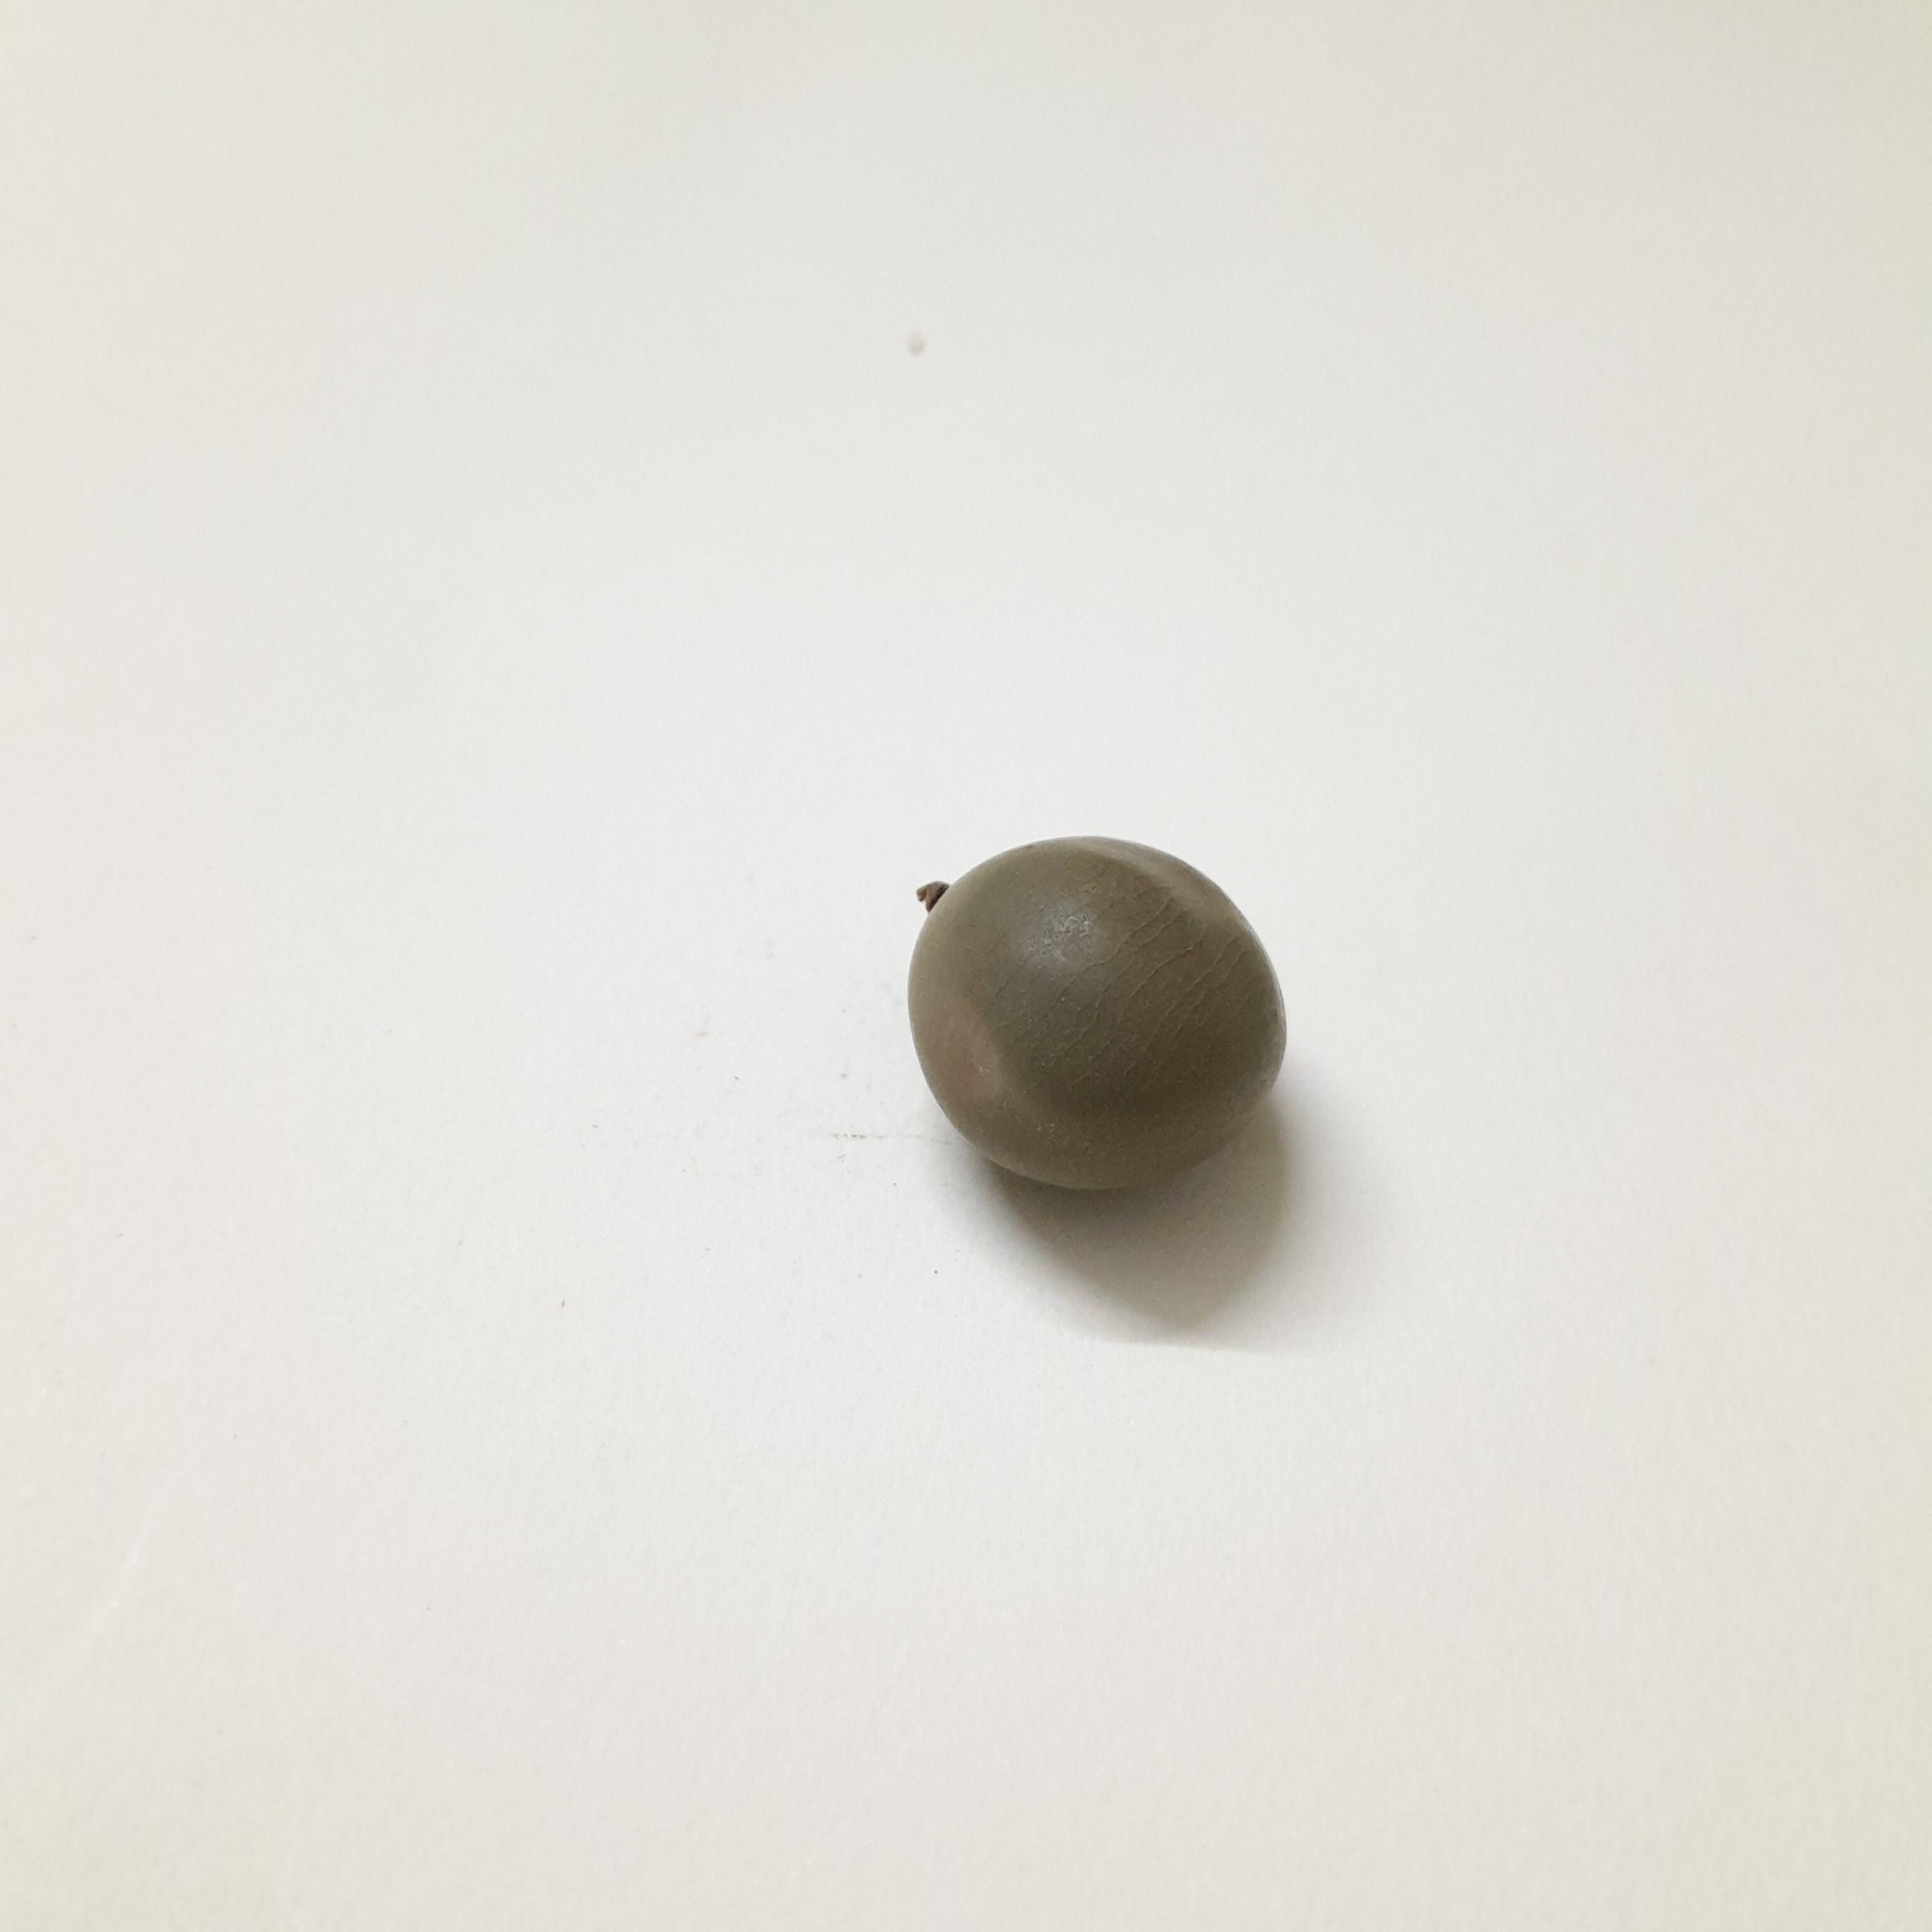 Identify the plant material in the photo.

sagargota
